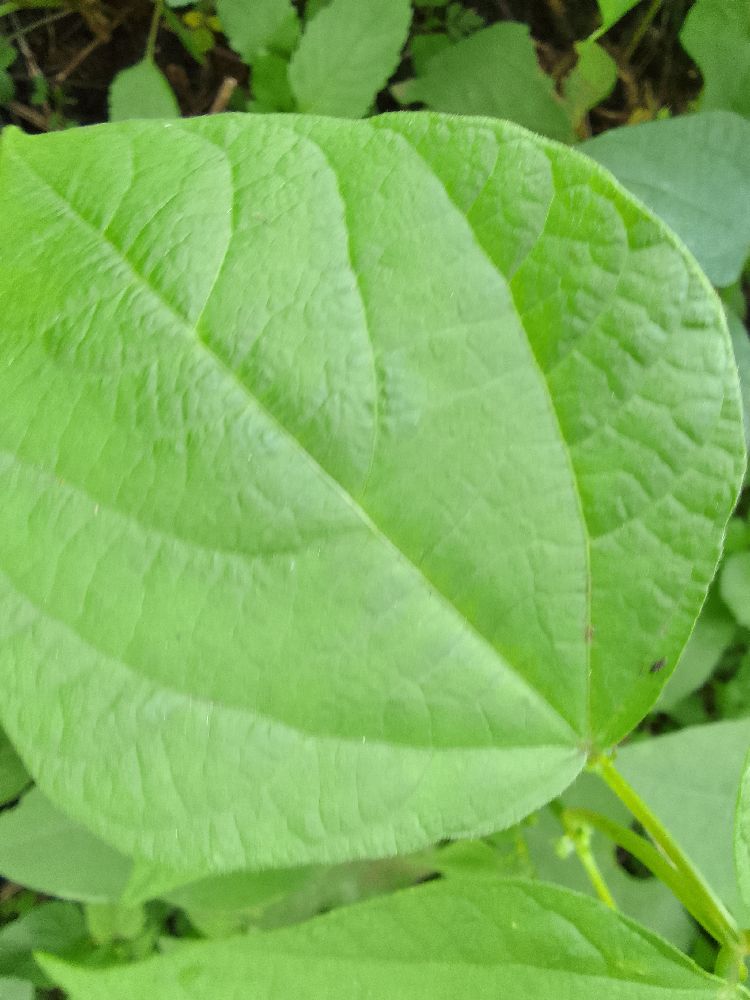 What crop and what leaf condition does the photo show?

common bean, healthy
